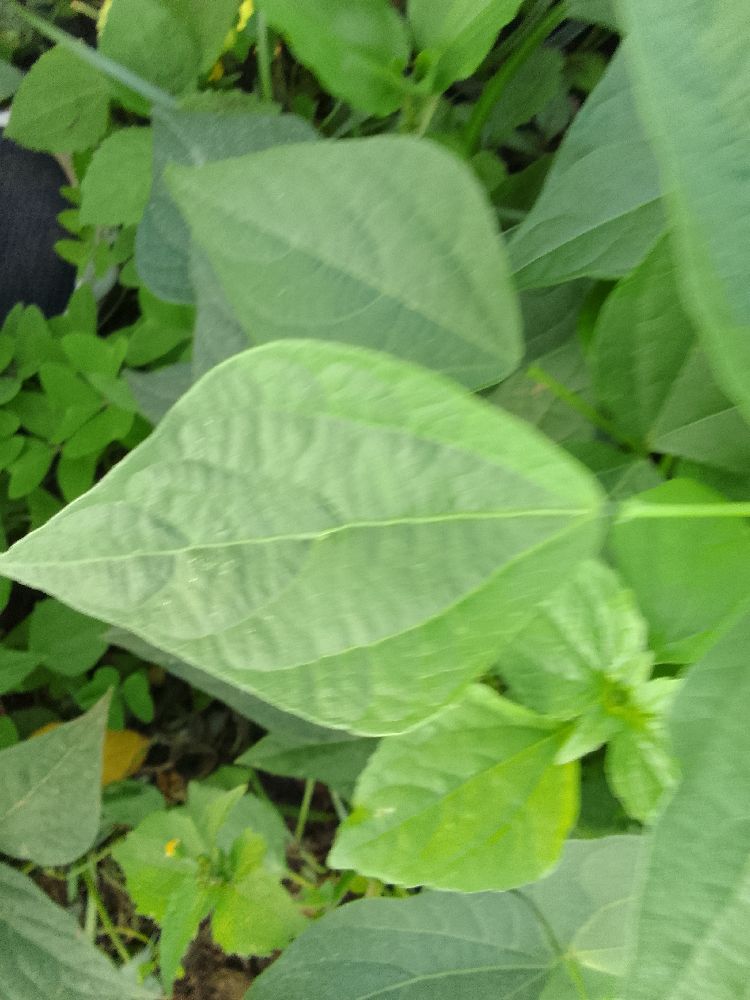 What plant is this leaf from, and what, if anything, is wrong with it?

common bean, healthy
